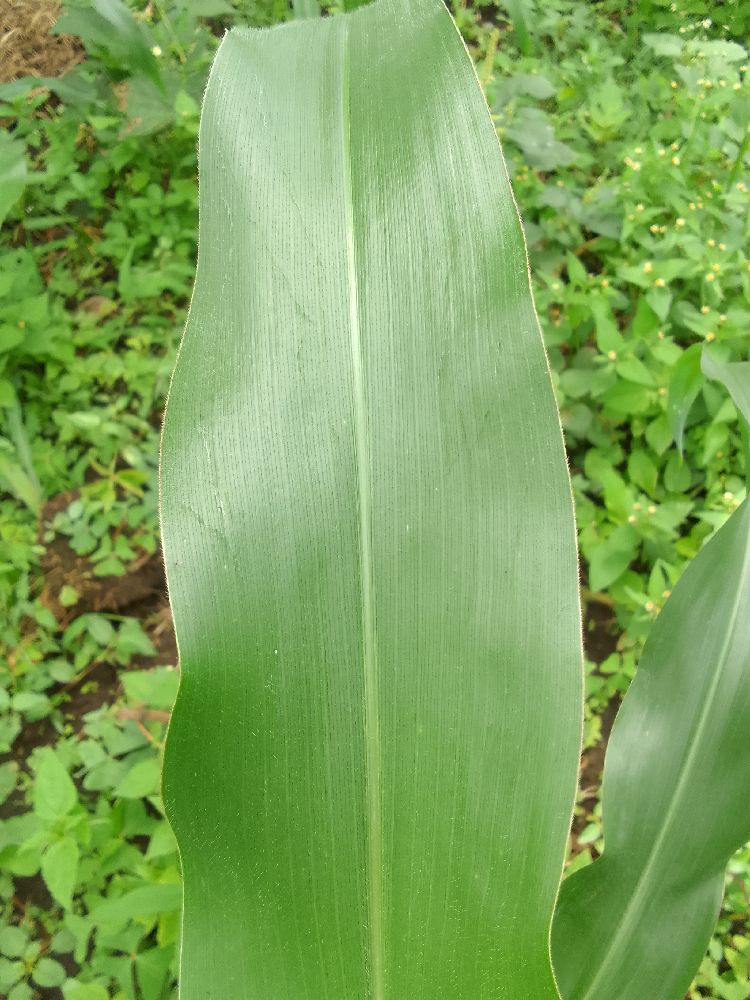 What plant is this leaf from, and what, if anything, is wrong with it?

maize, healthy
